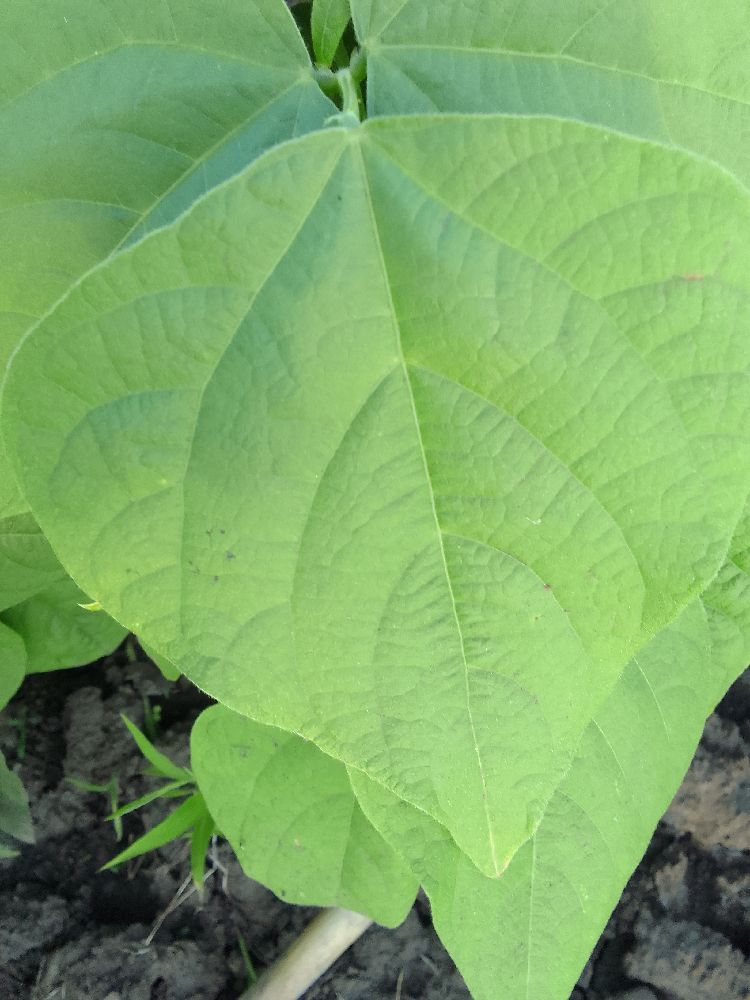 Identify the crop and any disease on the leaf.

common bean, healthy
